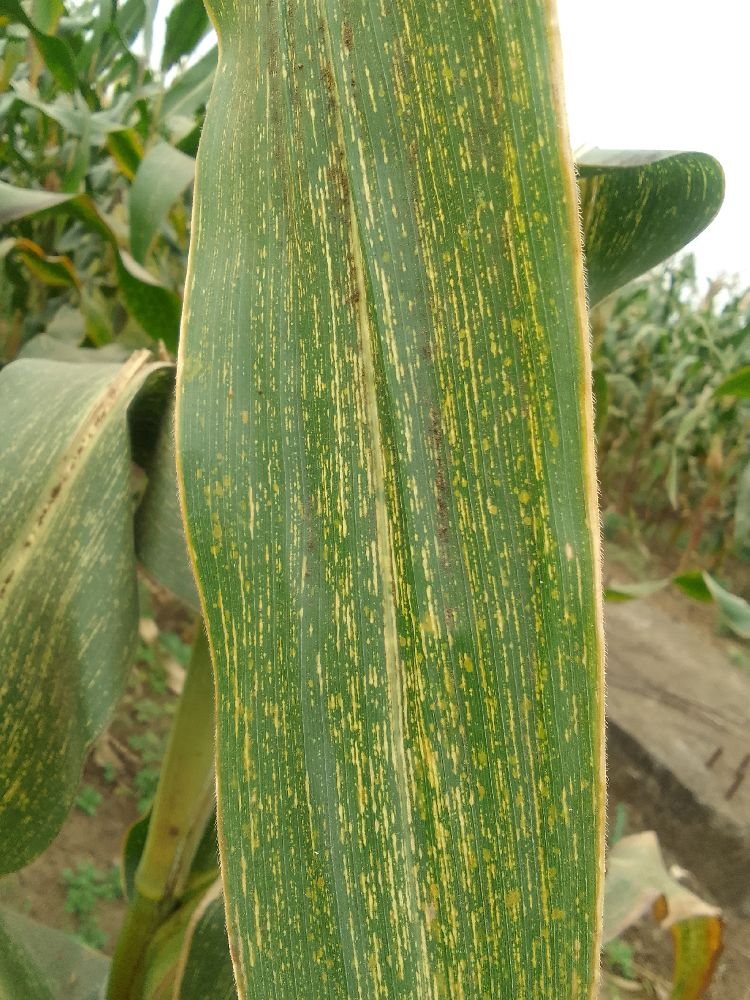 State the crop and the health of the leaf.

maize, maize streak virus
